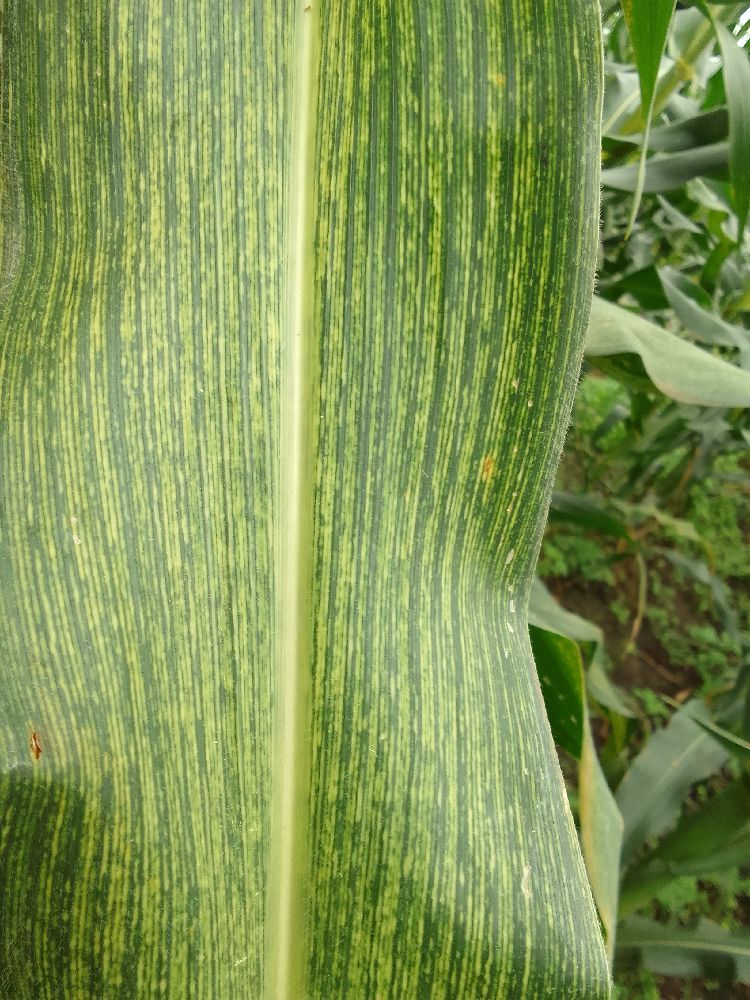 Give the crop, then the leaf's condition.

maize, maize streak virus
